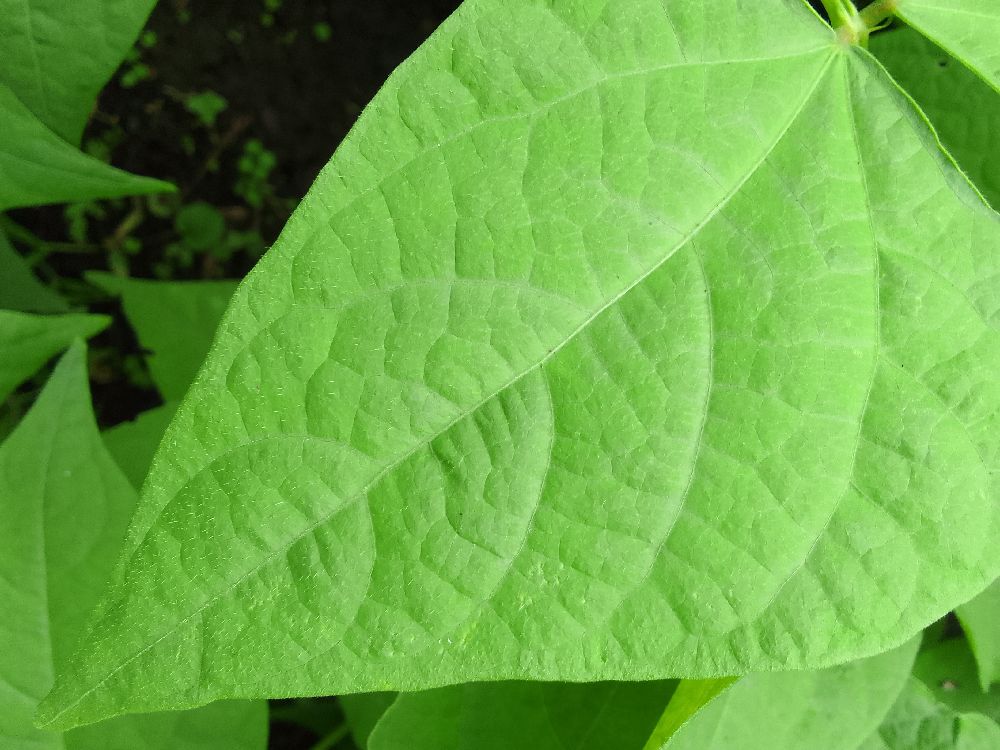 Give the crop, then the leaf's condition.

common bean, healthy
